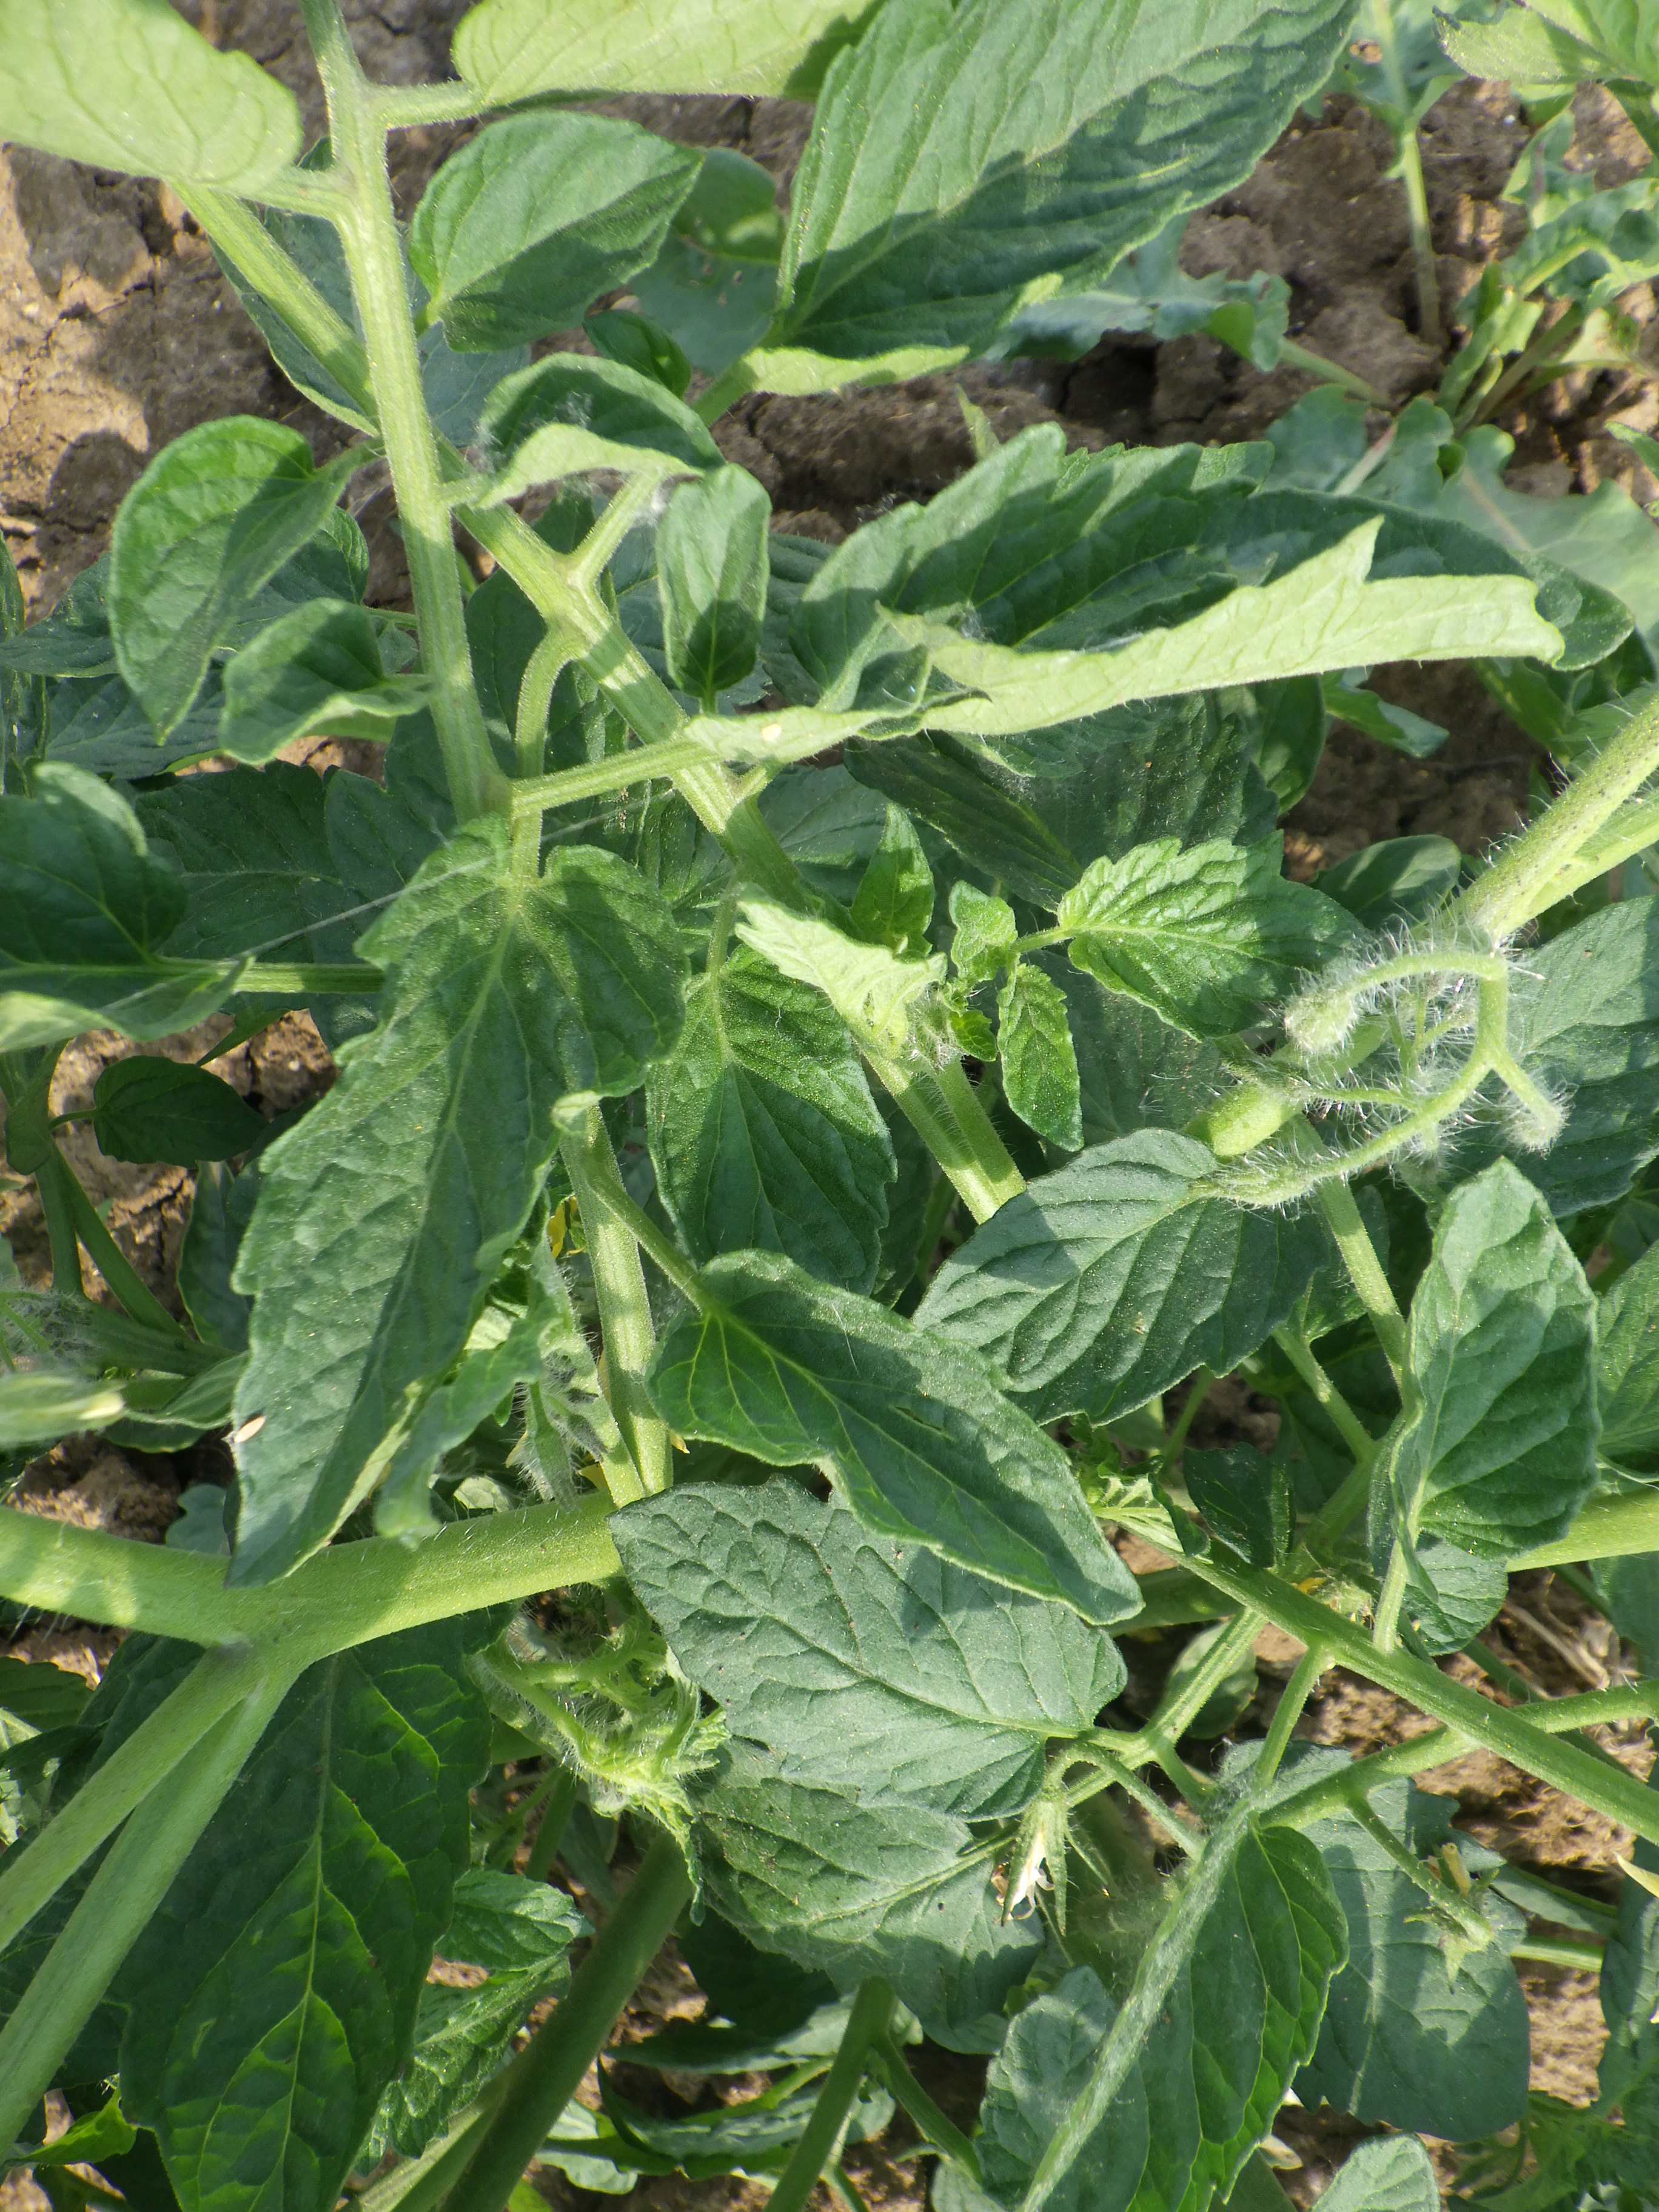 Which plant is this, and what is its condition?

tomato, healthy
